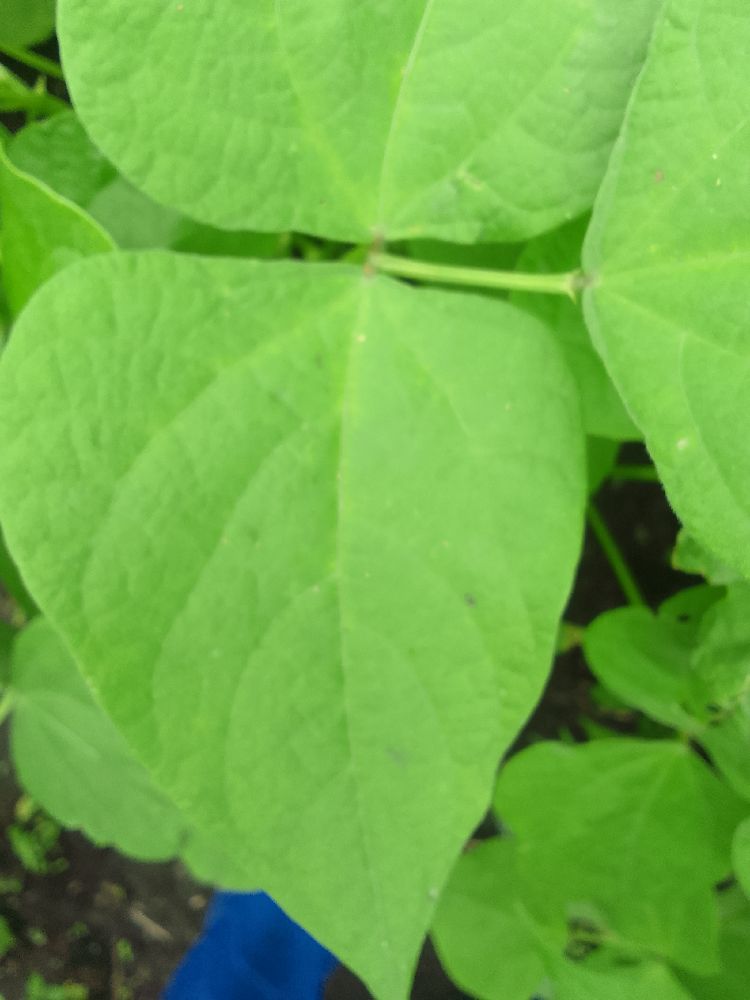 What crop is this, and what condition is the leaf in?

common bean, healthy
